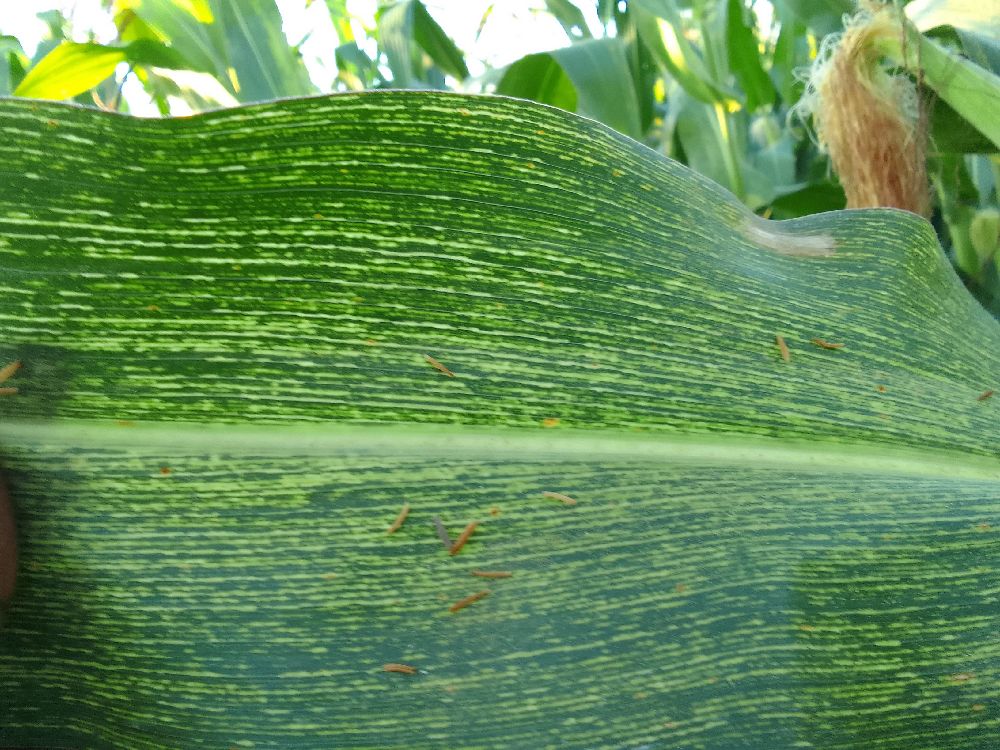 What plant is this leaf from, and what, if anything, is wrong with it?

maize, maize streak virus
